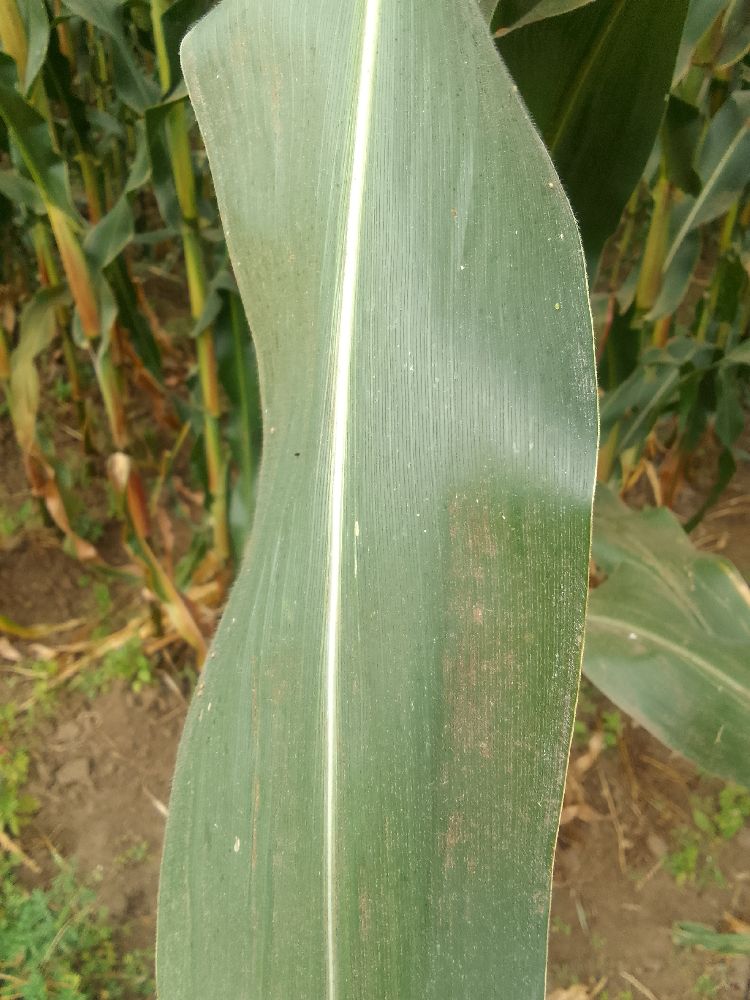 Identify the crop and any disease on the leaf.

maize, healthy
